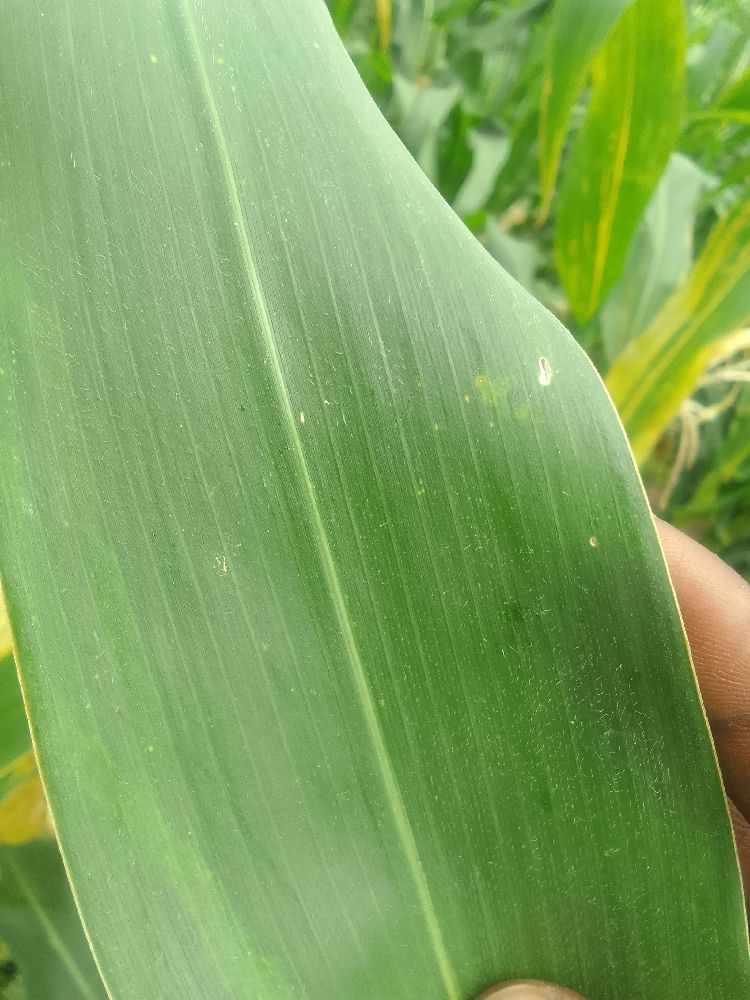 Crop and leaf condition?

maize, healthy
